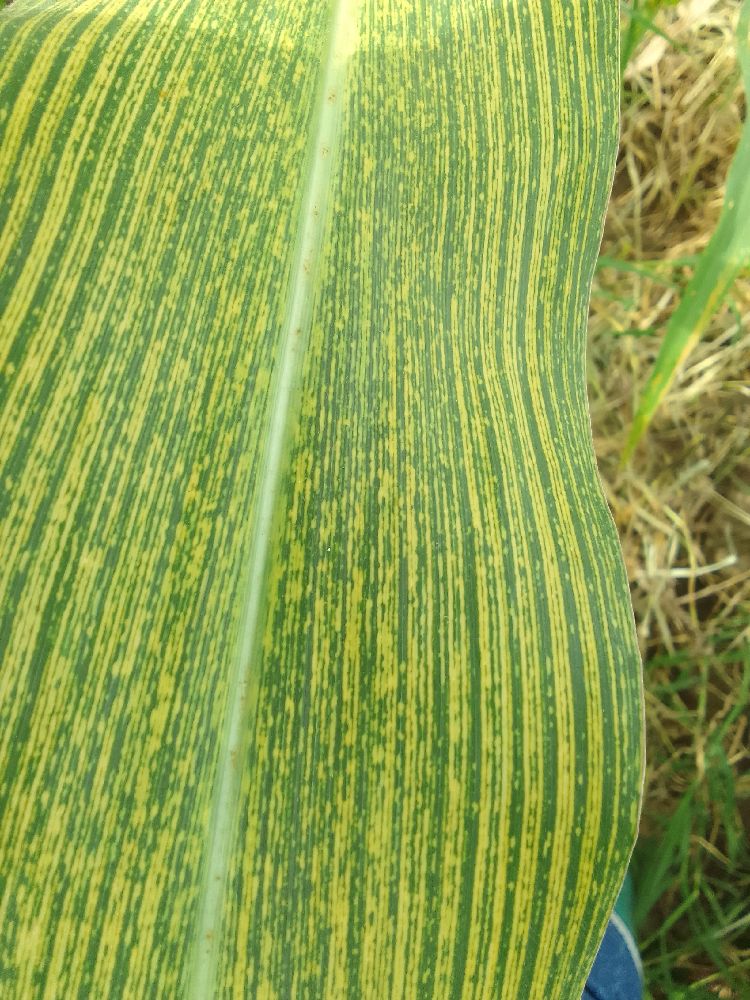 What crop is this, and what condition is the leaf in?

maize, maize streak virus
